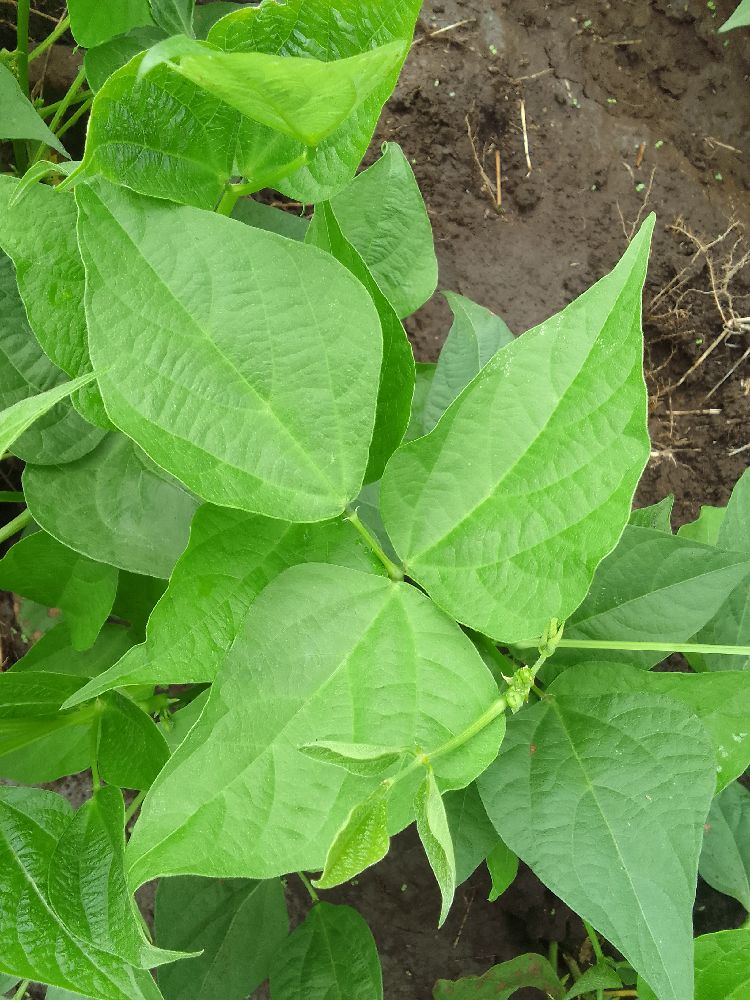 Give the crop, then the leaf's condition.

common bean, healthy
